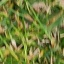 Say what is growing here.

grass
